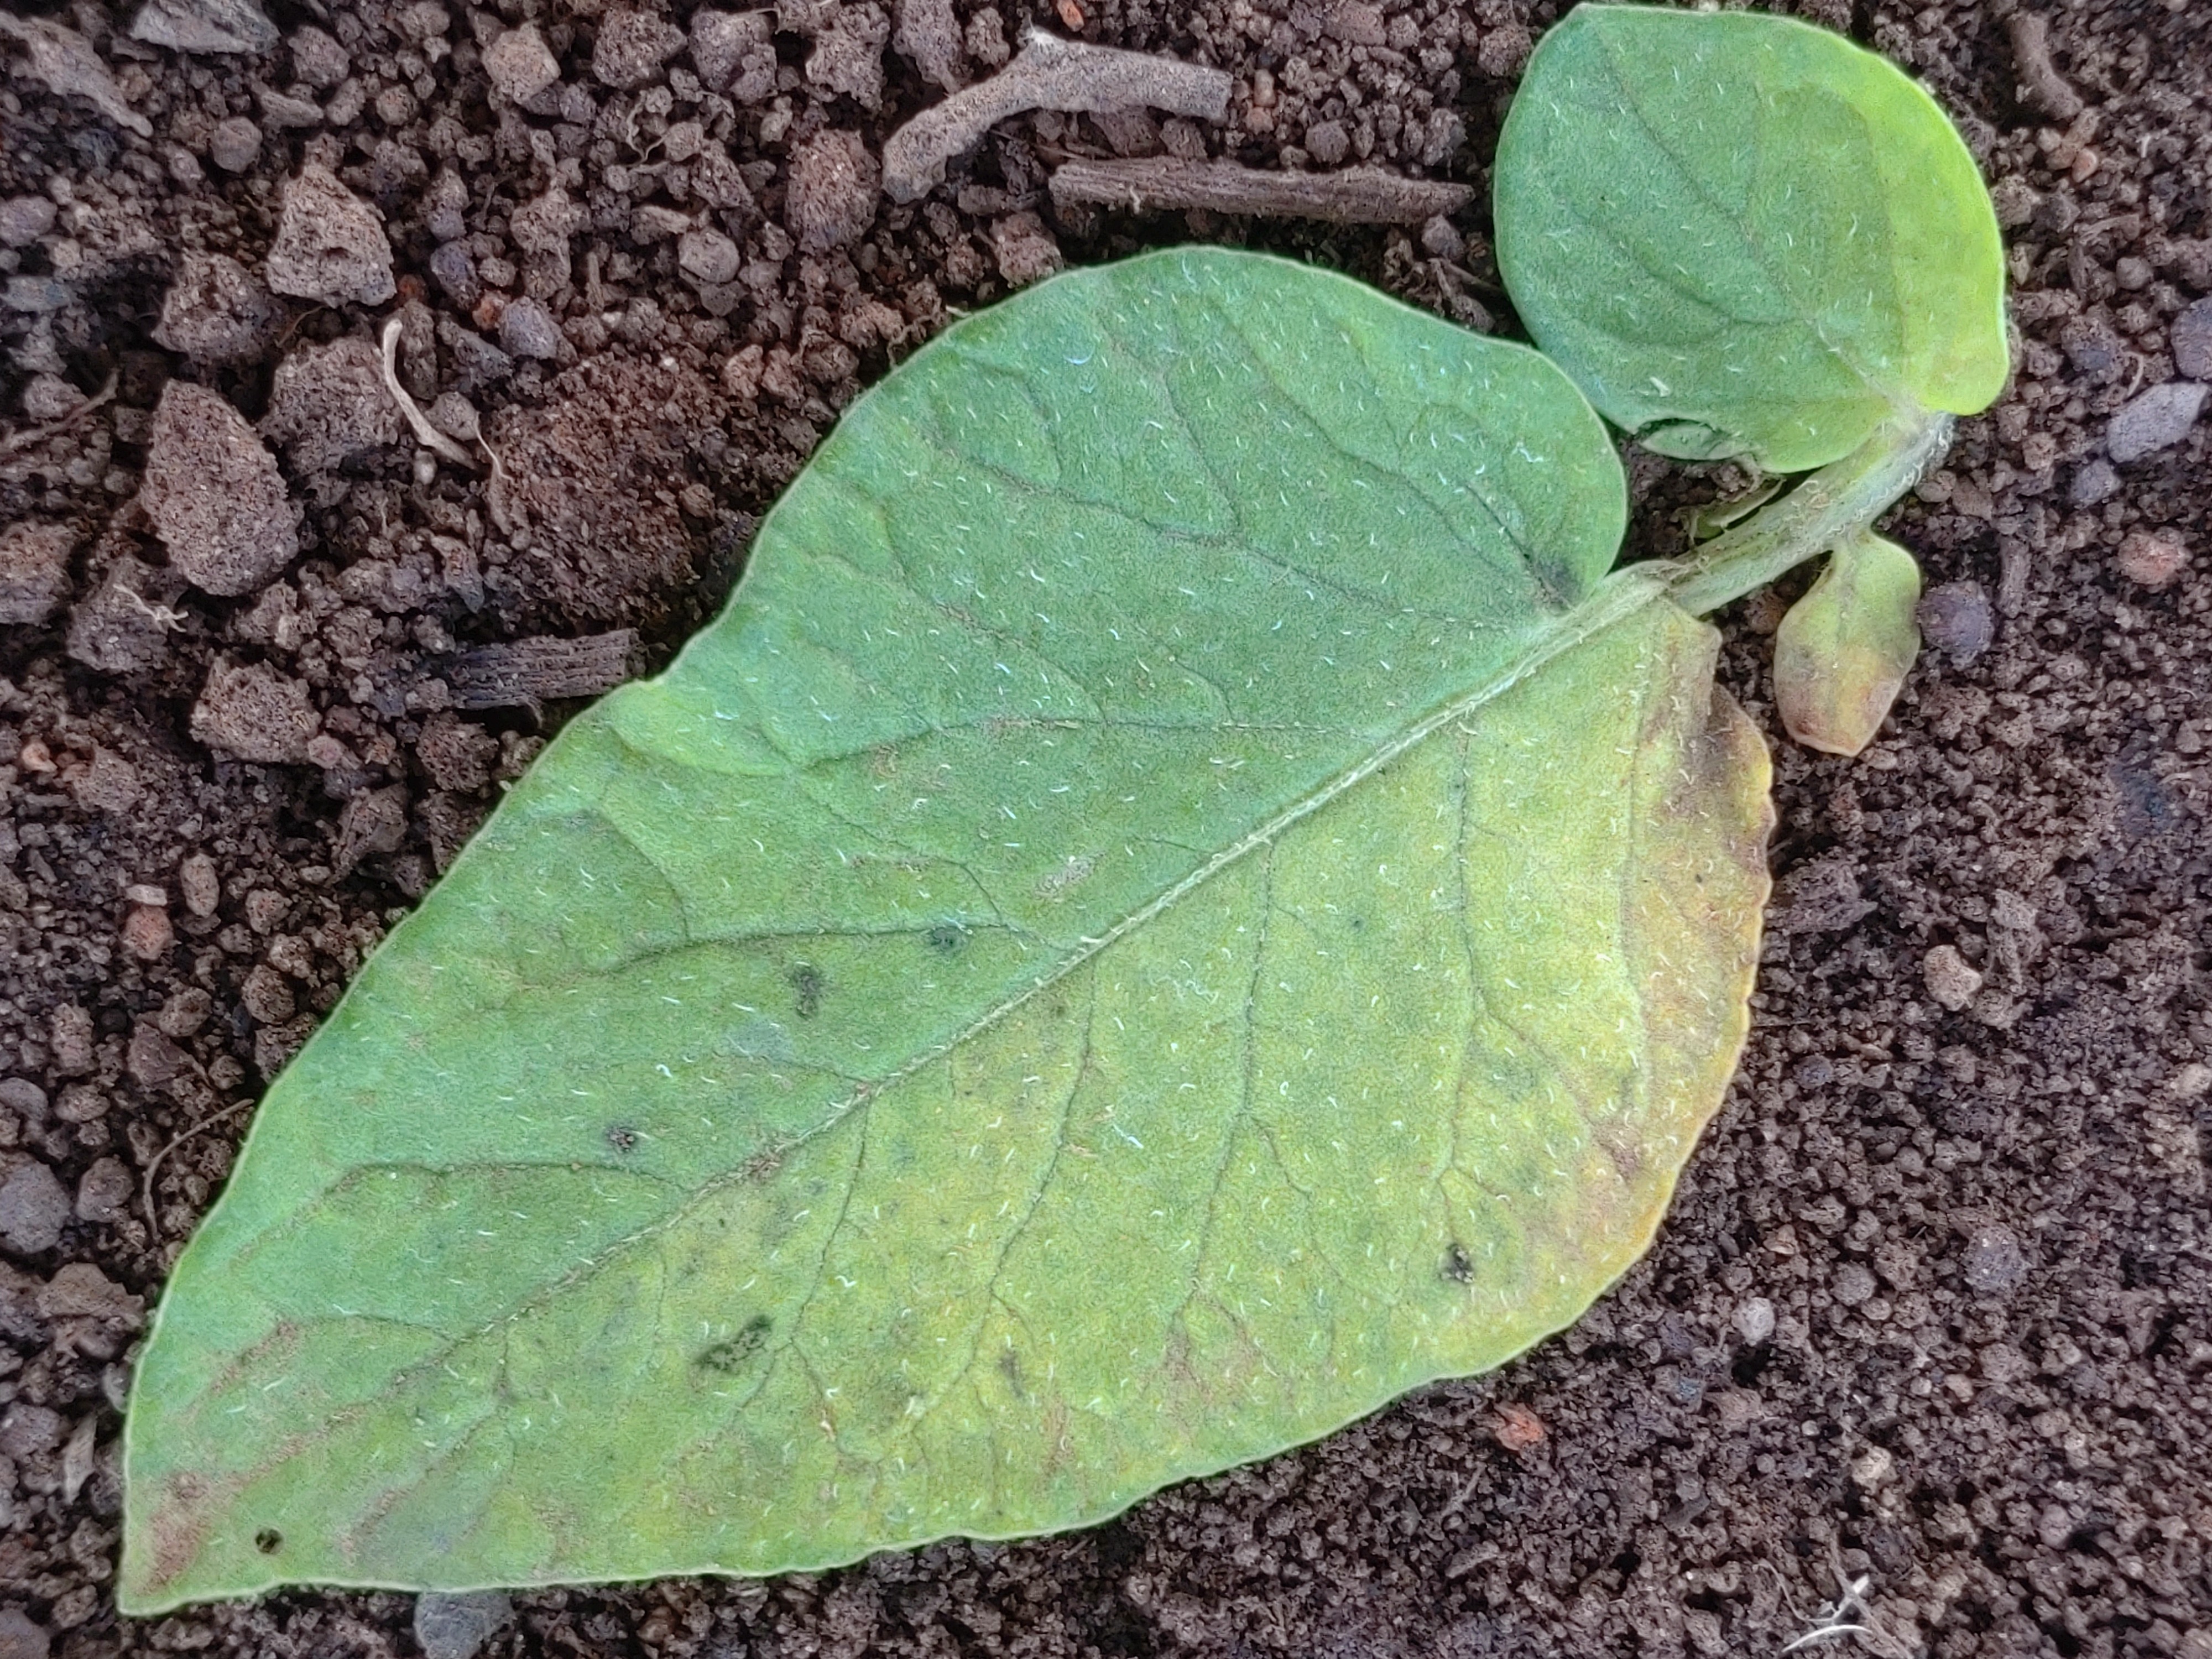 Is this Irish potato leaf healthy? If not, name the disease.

late blight
